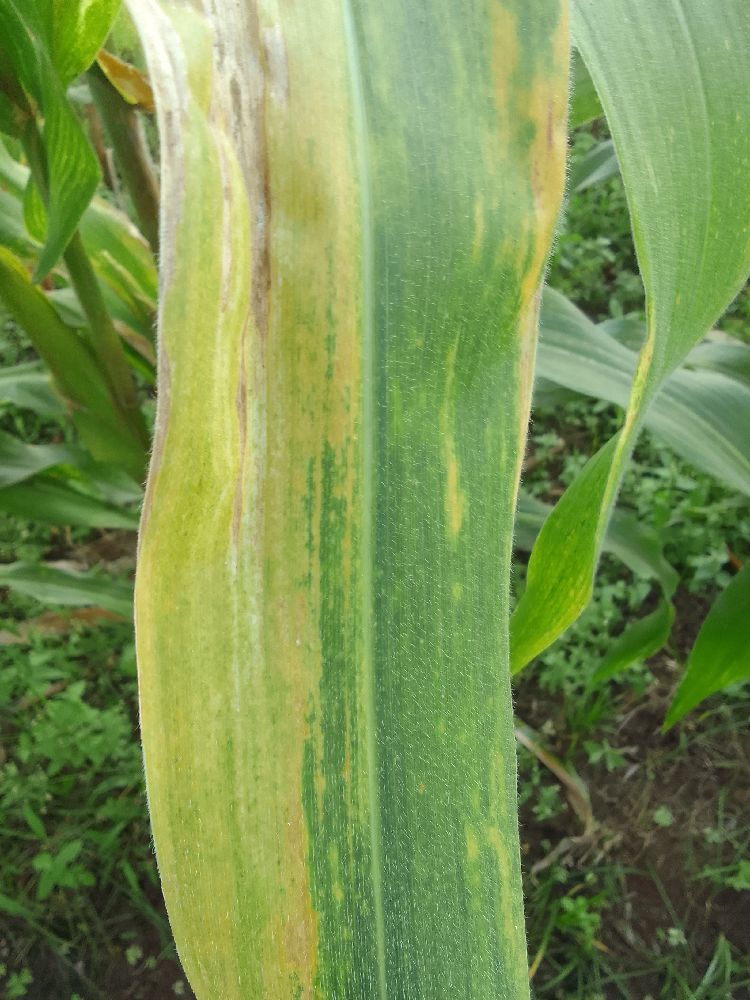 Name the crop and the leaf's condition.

maize, maize lethal necrosis
